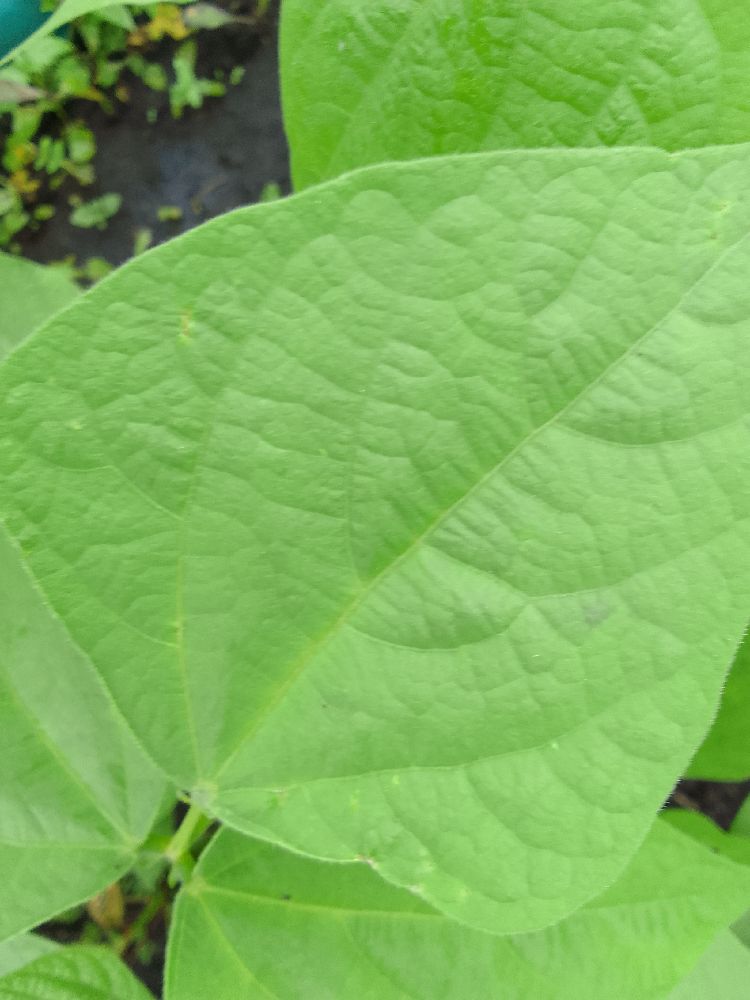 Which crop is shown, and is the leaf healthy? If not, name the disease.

common bean, healthy
